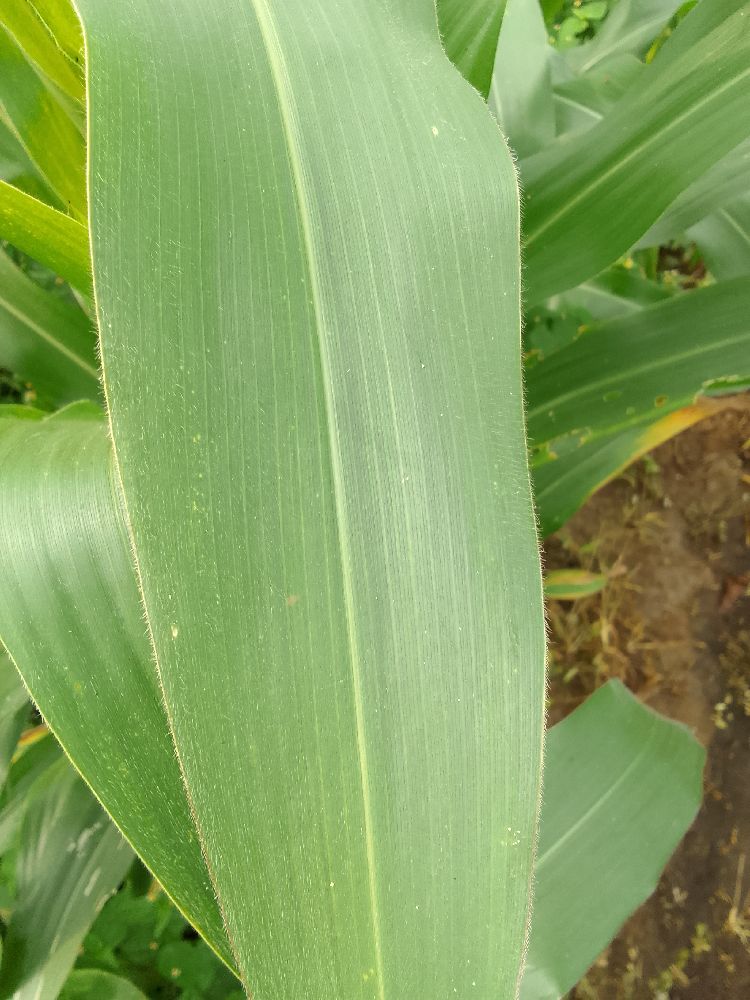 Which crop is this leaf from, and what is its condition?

maize, healthy
